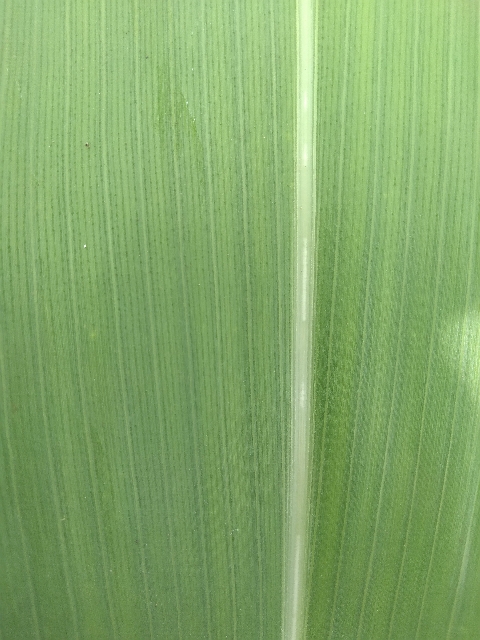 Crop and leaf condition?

maize, healthy
